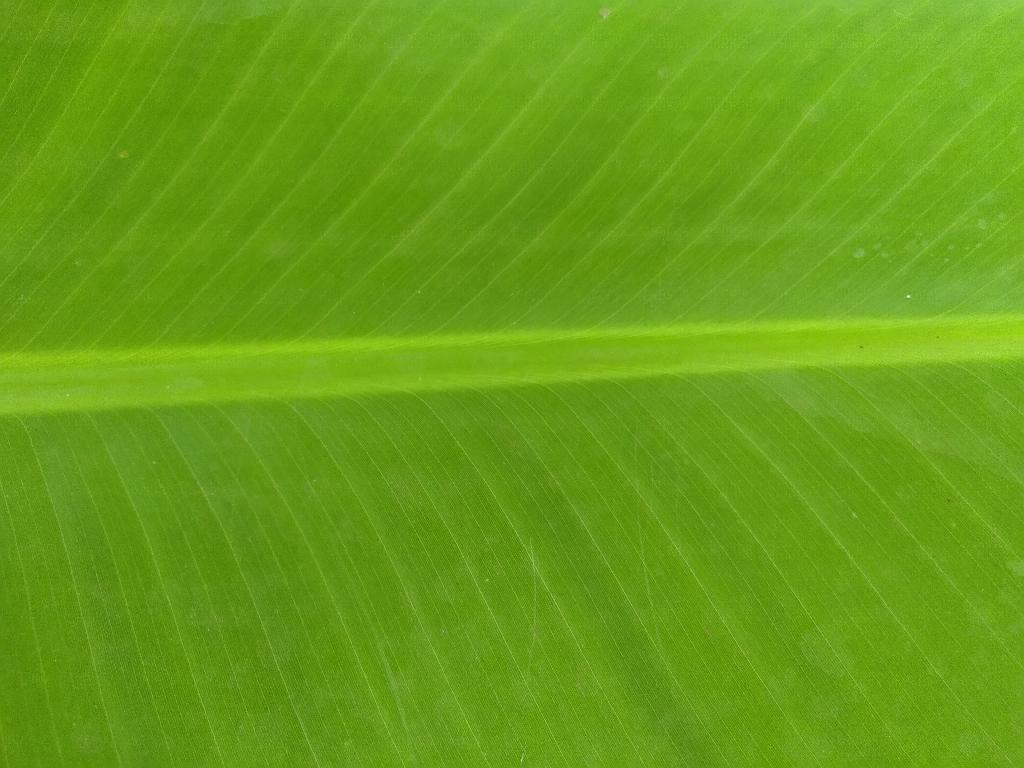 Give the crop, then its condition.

banana, healthy
